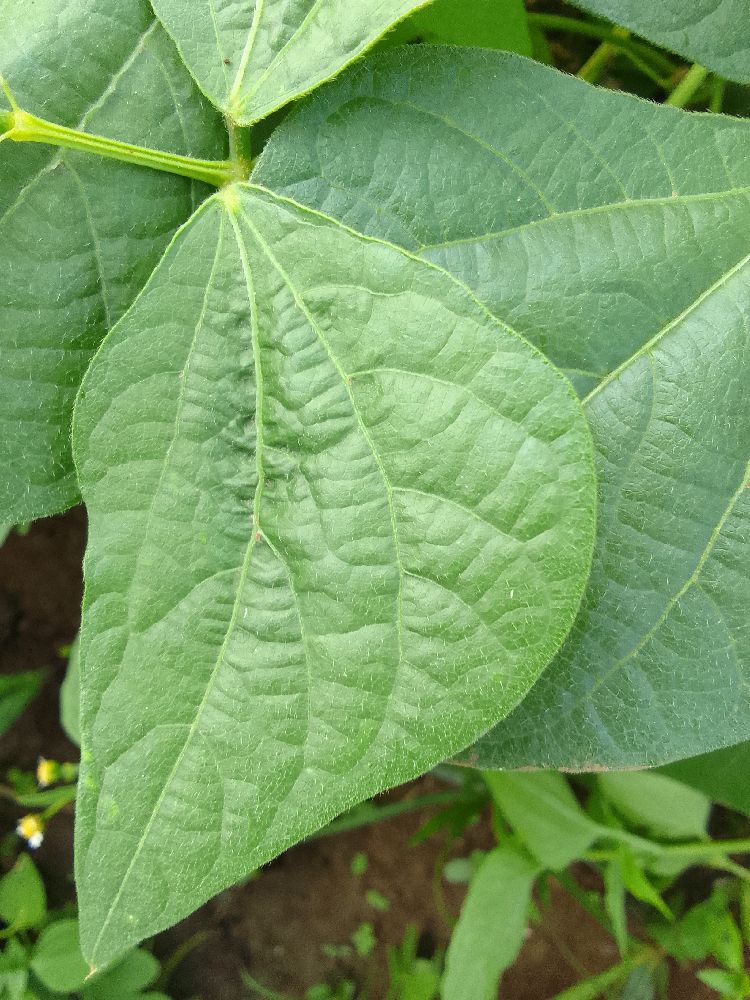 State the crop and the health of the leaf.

common bean, healthy
